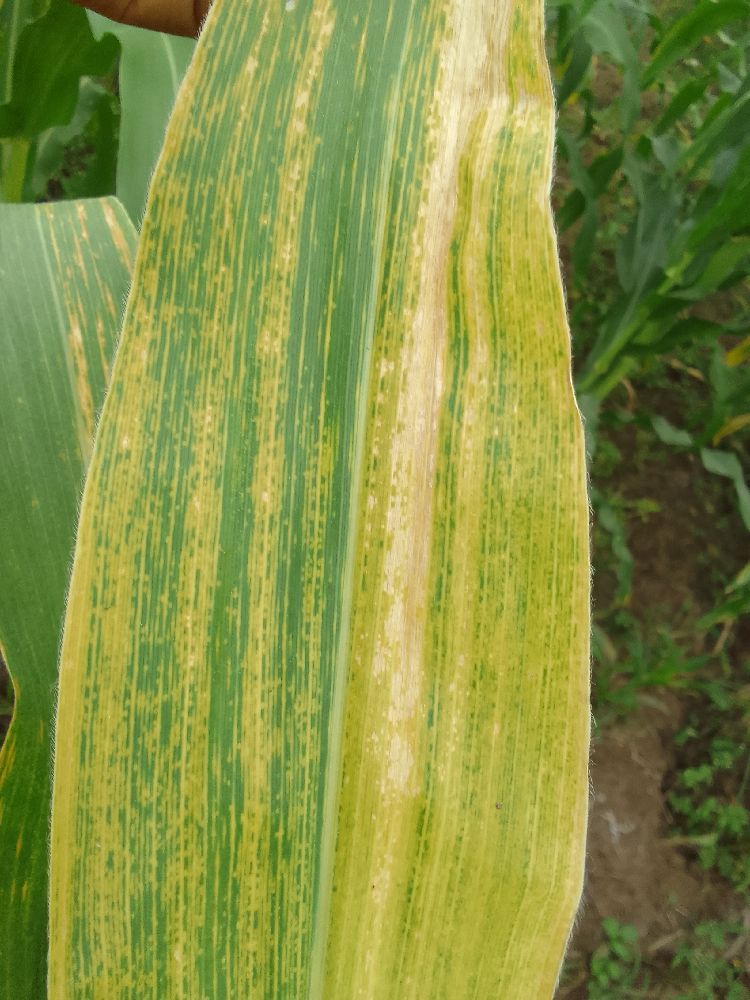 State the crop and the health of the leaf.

maize, maize lethal necrosis
